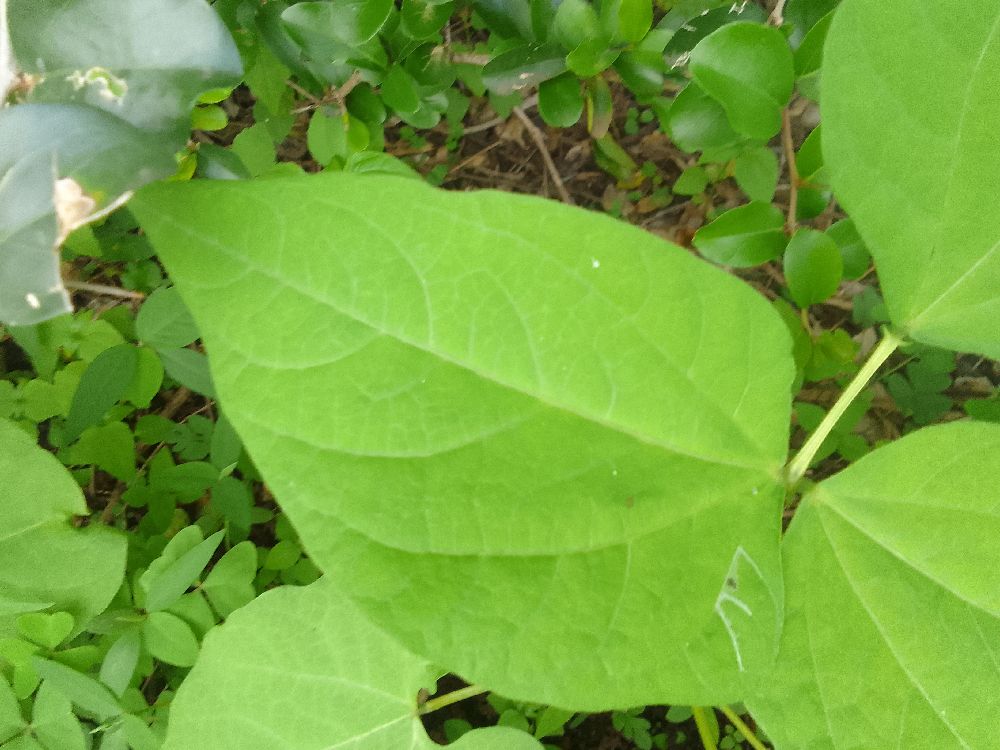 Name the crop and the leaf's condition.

common bean, healthy
